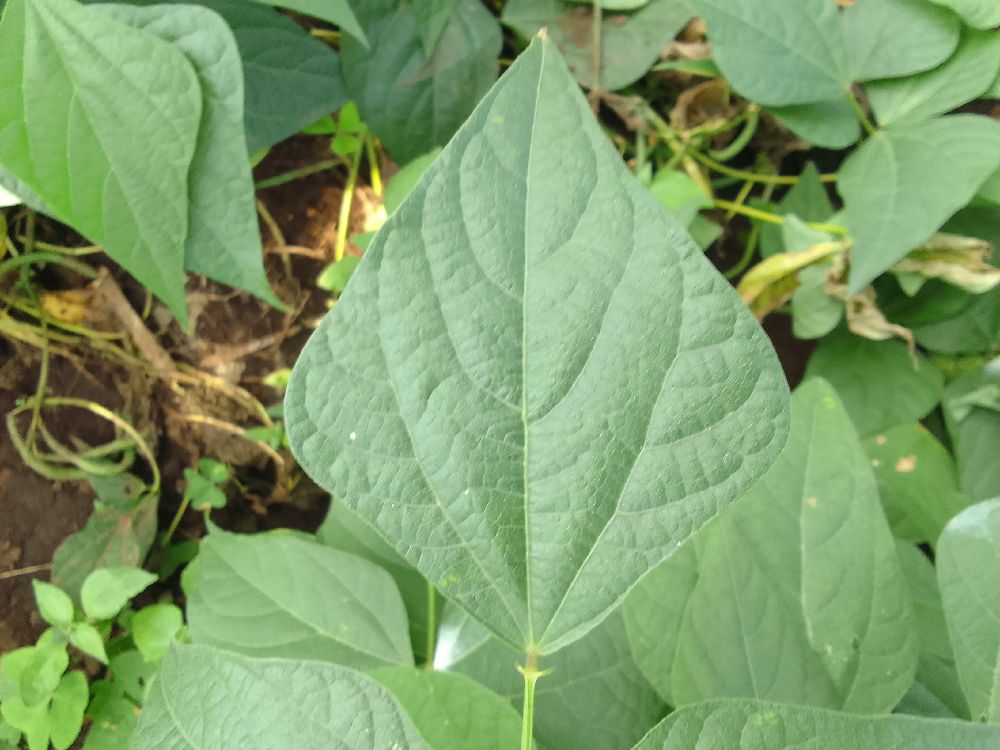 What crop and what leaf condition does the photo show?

common bean, healthy
